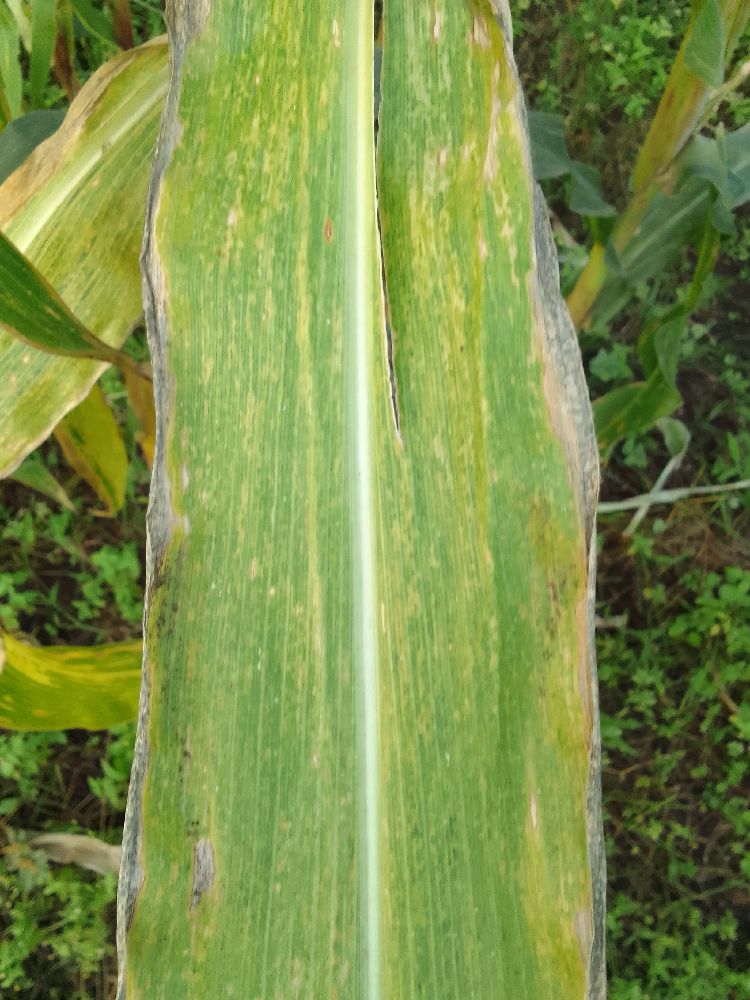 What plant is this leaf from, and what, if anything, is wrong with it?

maize, maize lethal necrosis
